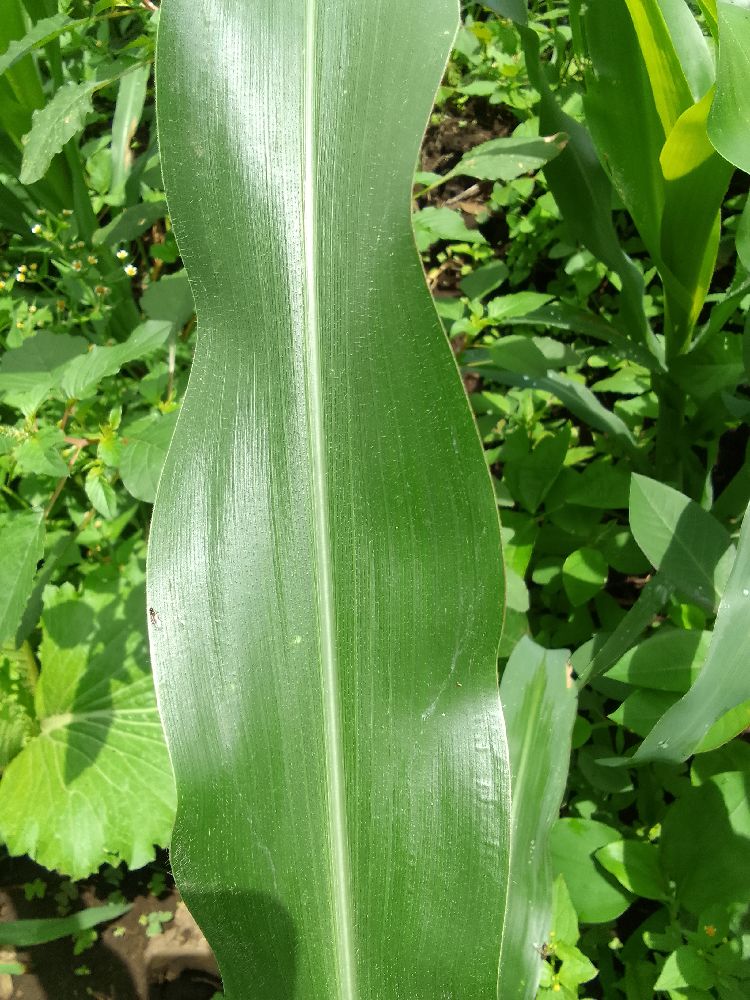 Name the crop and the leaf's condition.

maize, healthy
